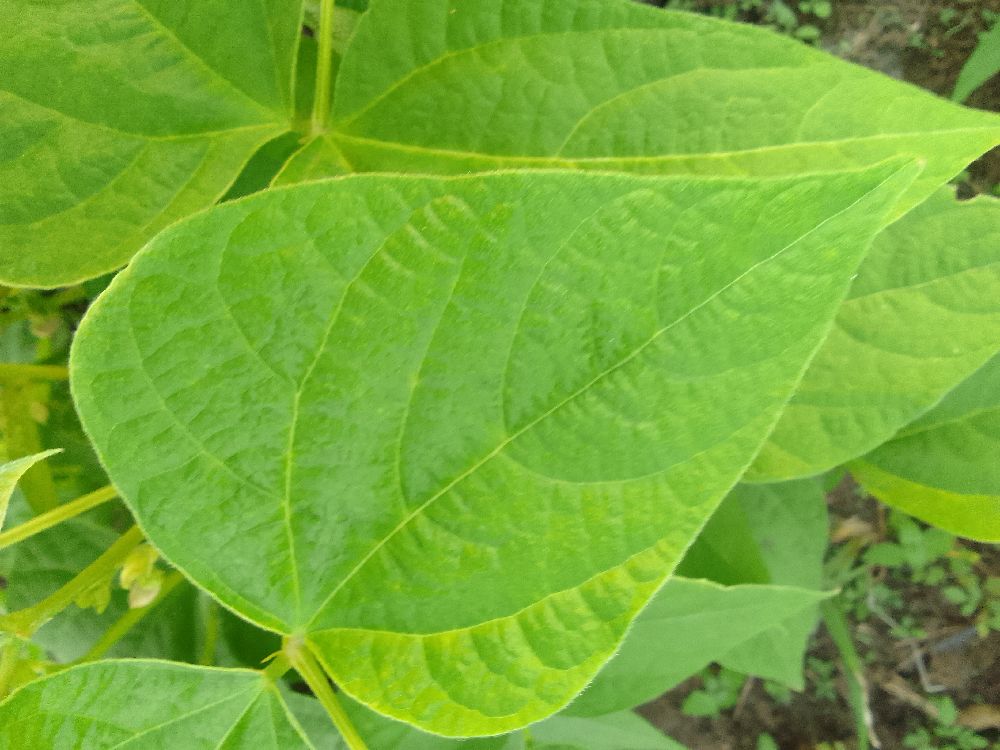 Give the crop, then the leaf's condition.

common bean, healthy
